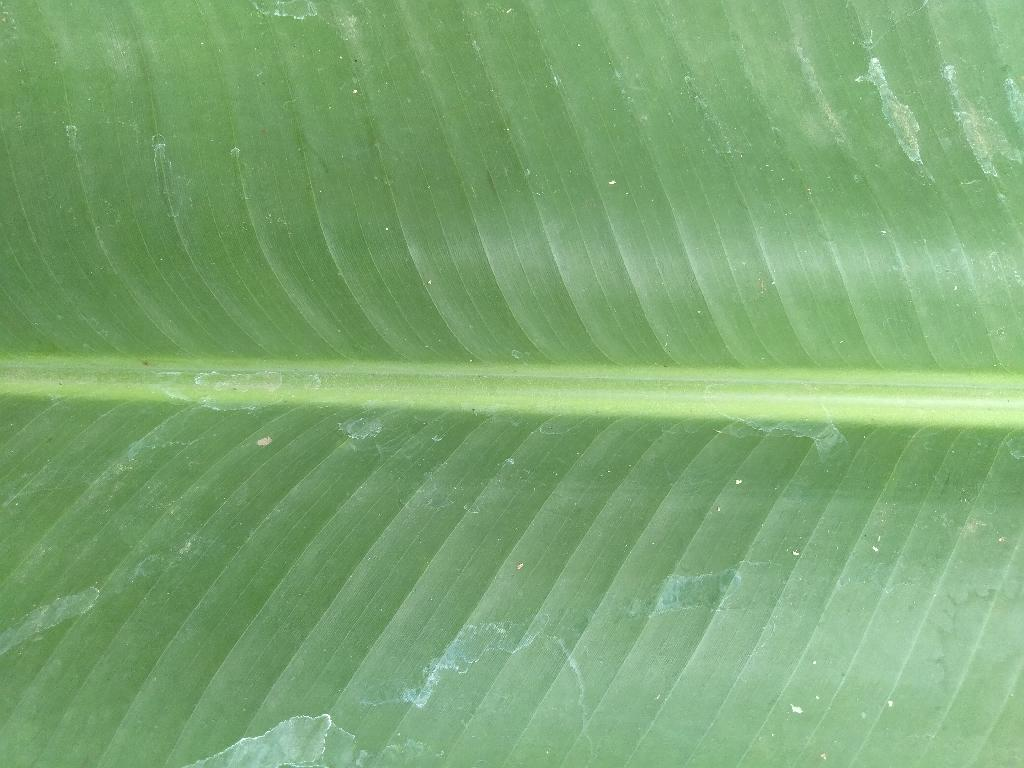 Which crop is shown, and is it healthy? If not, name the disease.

banana, healthy
